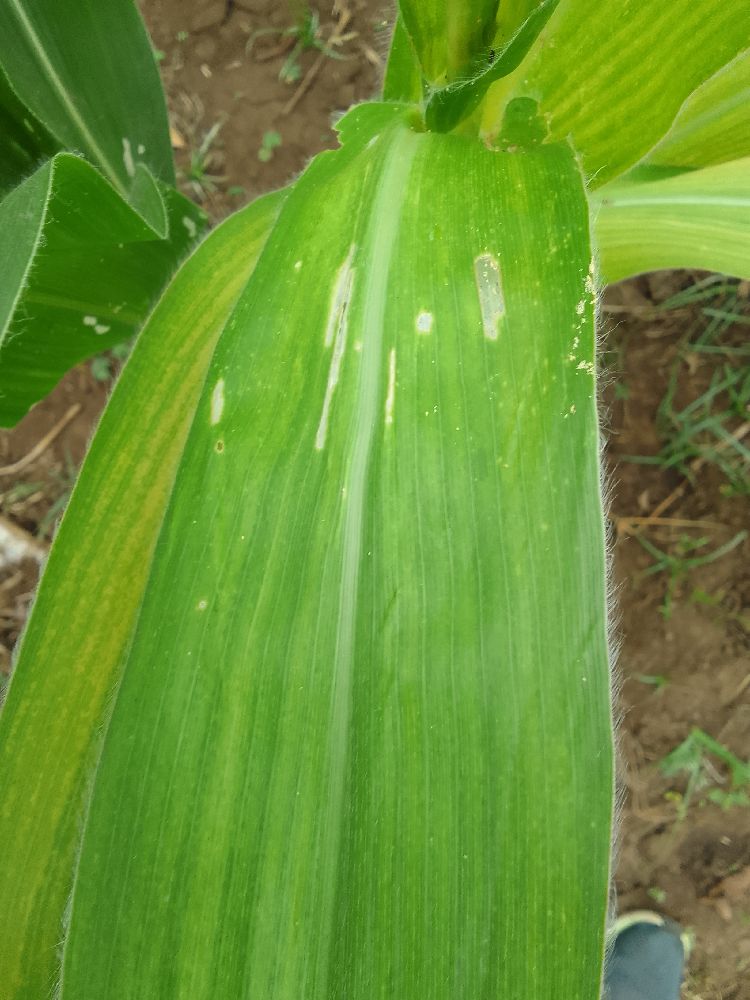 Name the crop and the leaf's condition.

maize, maize lethal necrosis
